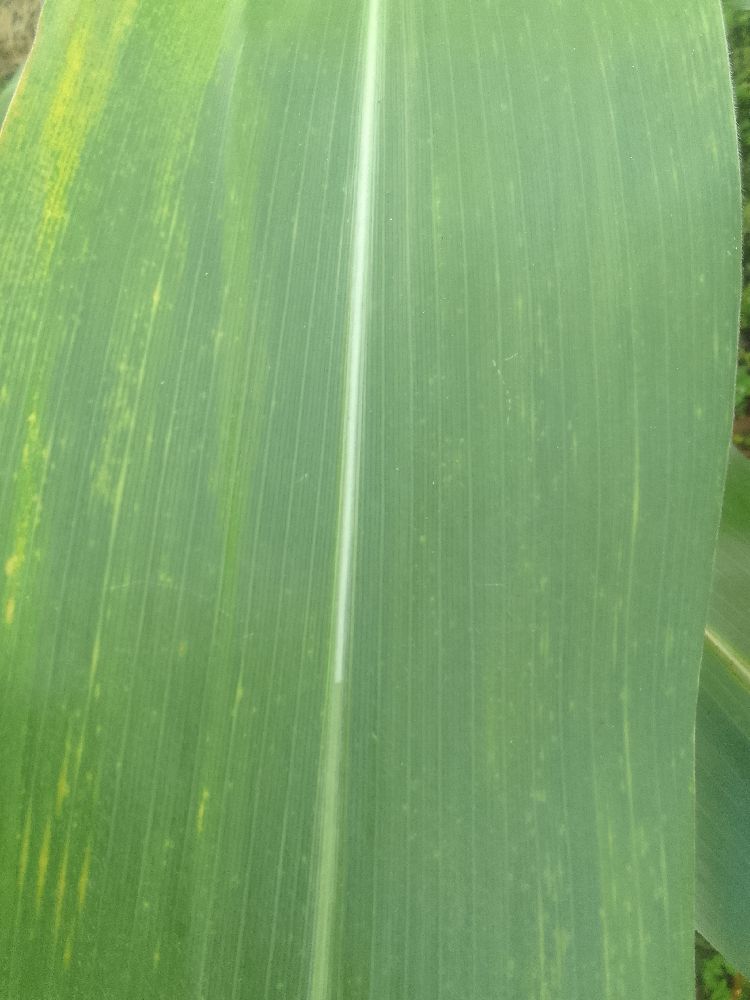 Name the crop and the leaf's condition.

maize, healthy
